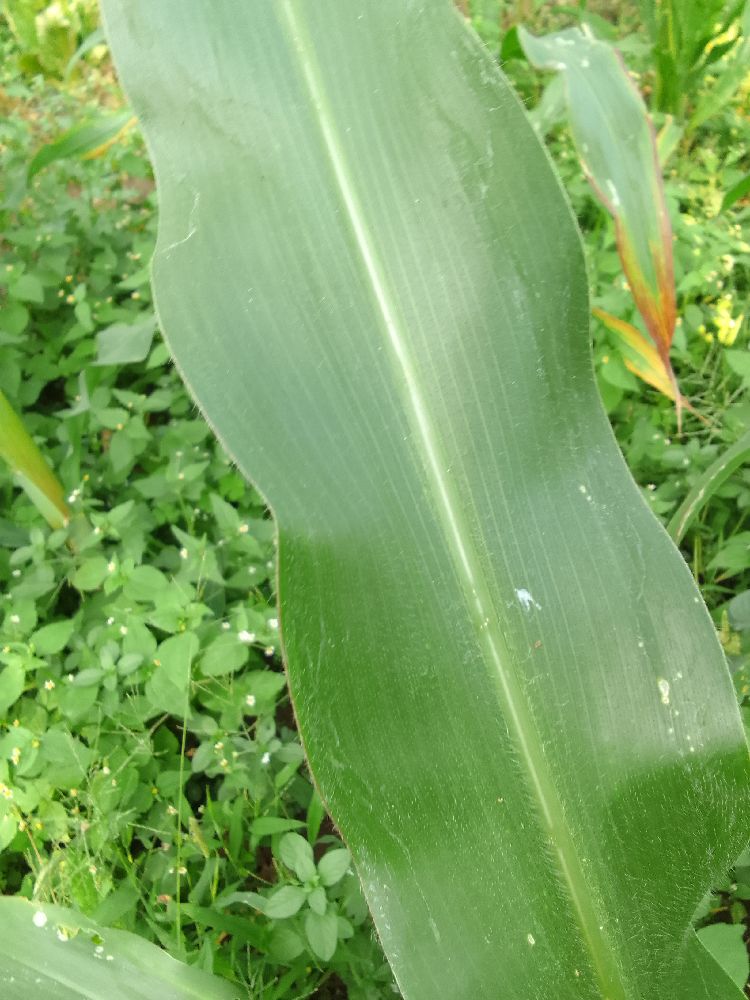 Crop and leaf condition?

maize, healthy
